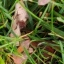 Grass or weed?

grass
